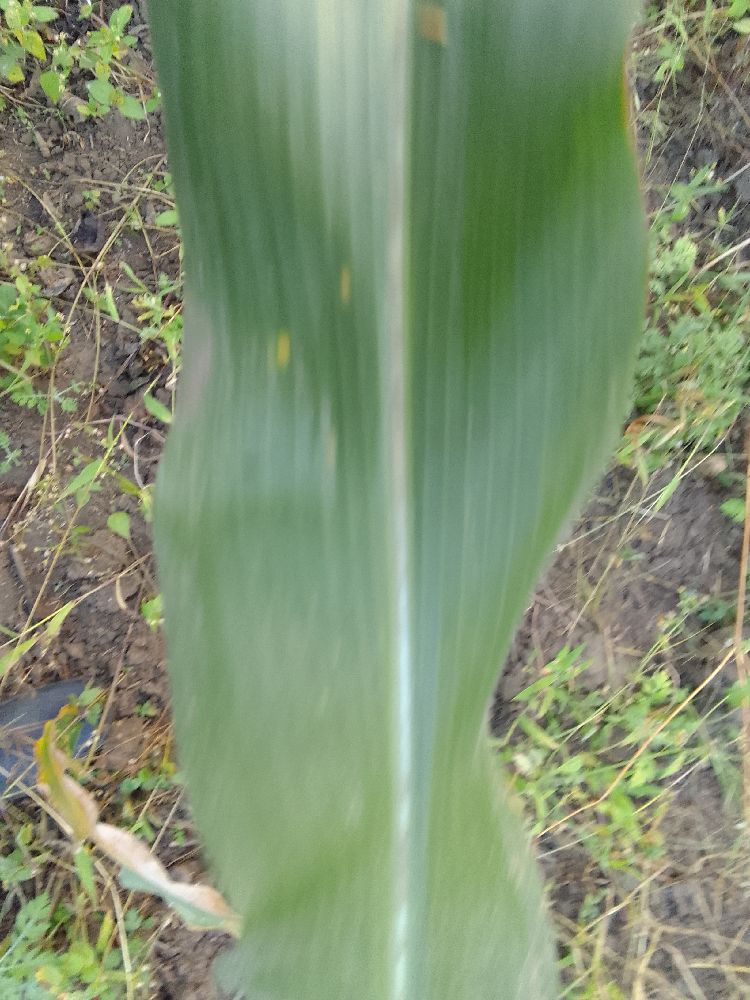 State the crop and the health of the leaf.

maize, healthy
